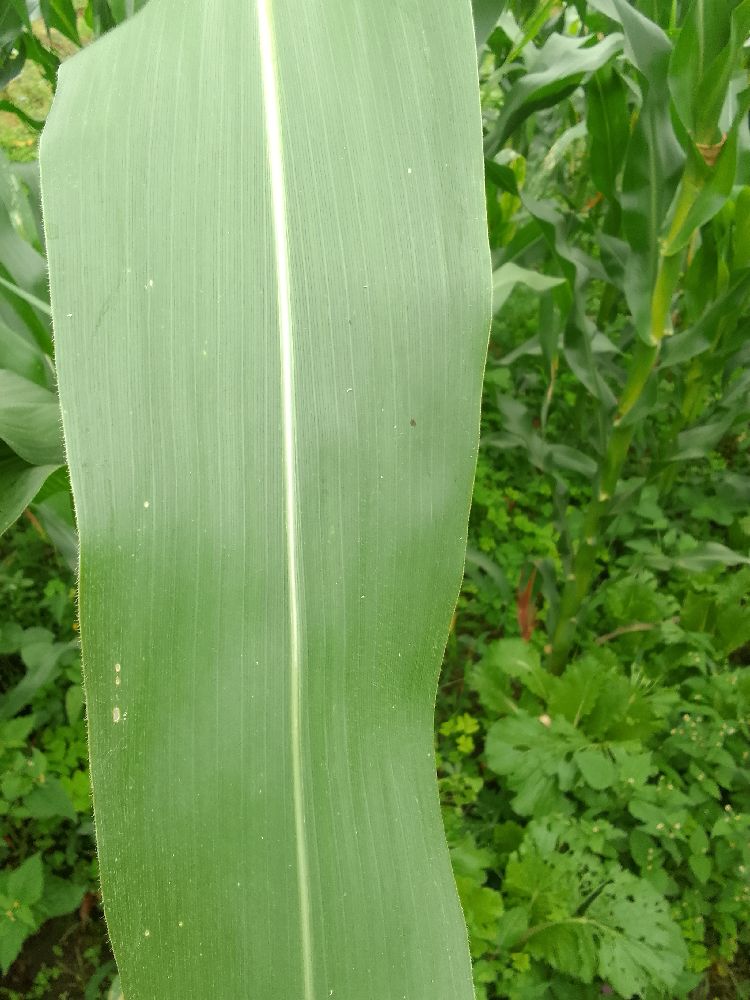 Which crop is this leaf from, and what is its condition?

maize, healthy
